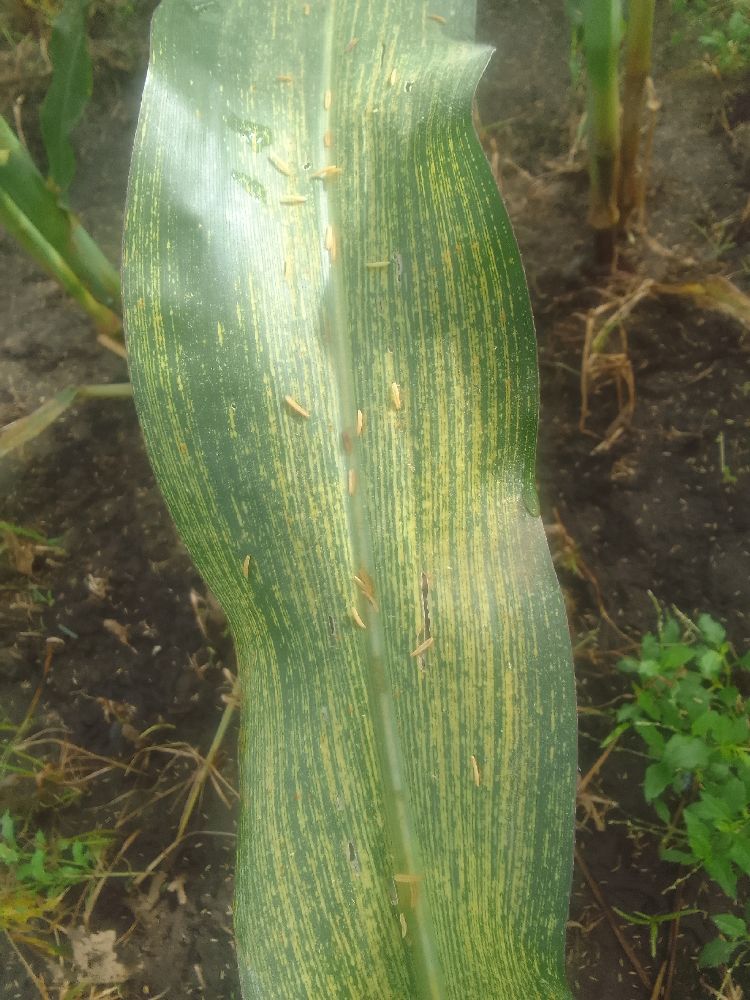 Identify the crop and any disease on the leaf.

maize, maize streak virus
